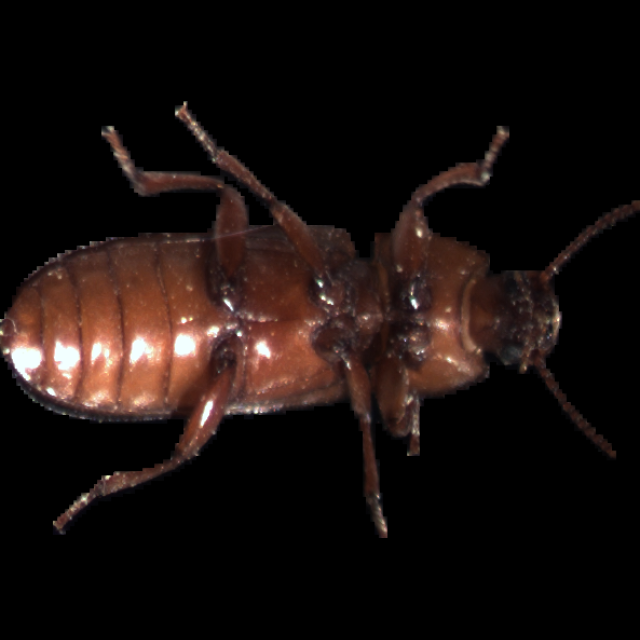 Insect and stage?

mealworm beetle
